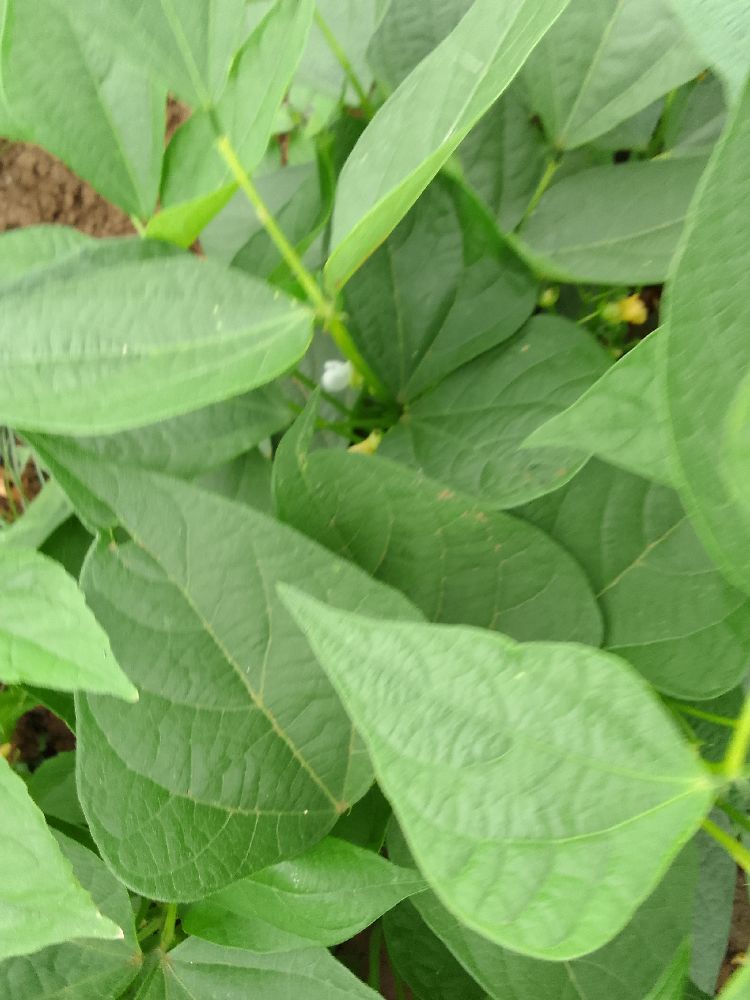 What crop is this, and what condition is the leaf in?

common bean, healthy
